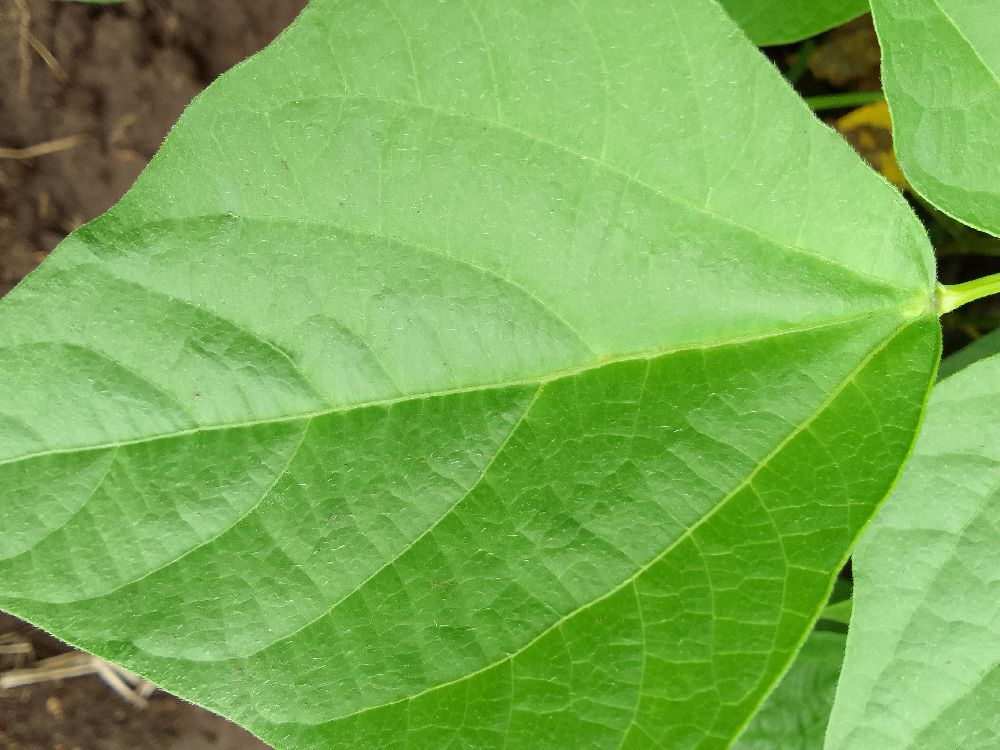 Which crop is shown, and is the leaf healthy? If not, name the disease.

common bean, healthy
